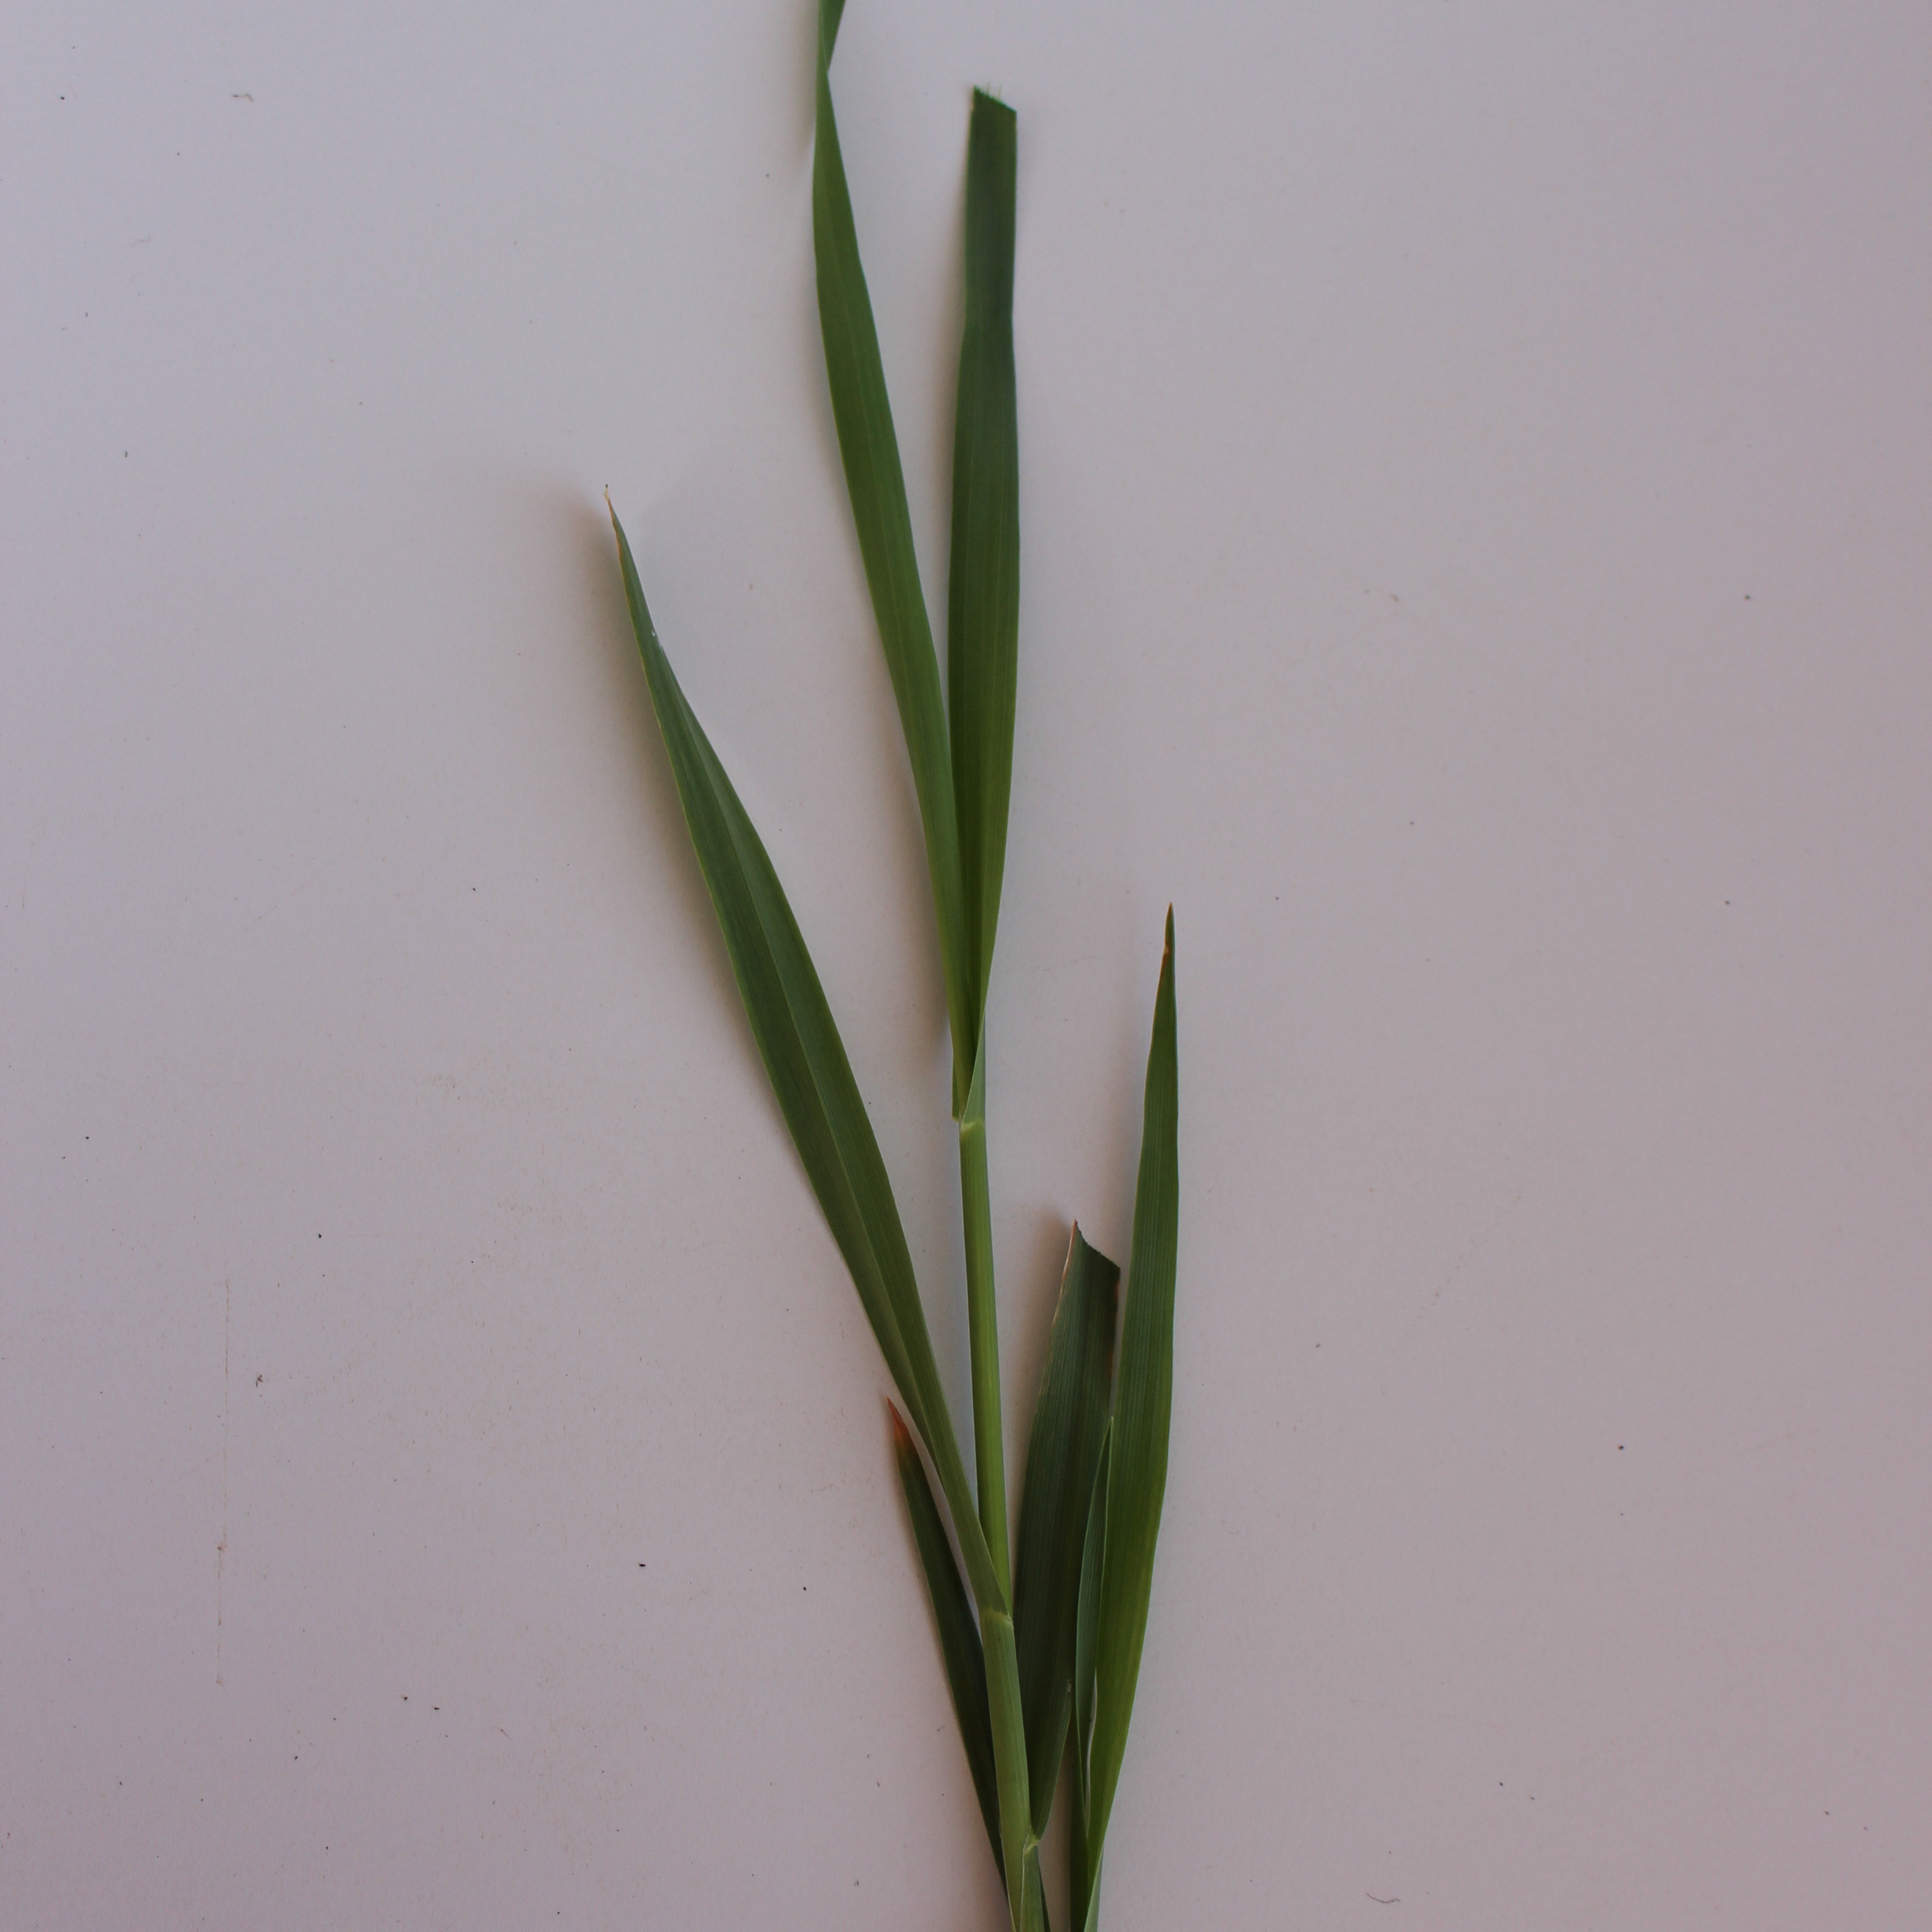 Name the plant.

Avena sterilis
